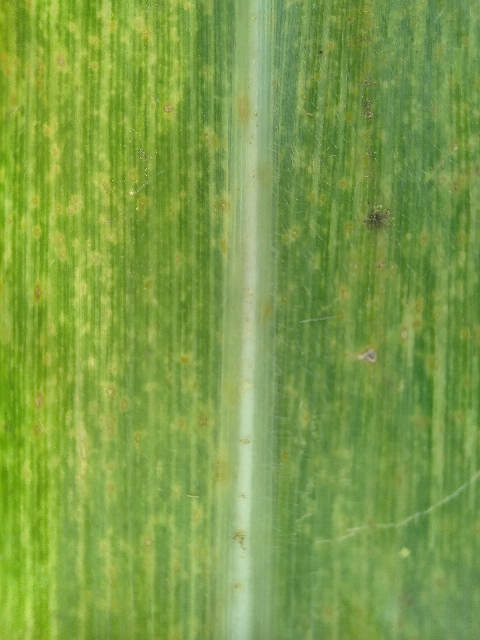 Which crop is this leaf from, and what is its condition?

maize, maize lethal necrosis
